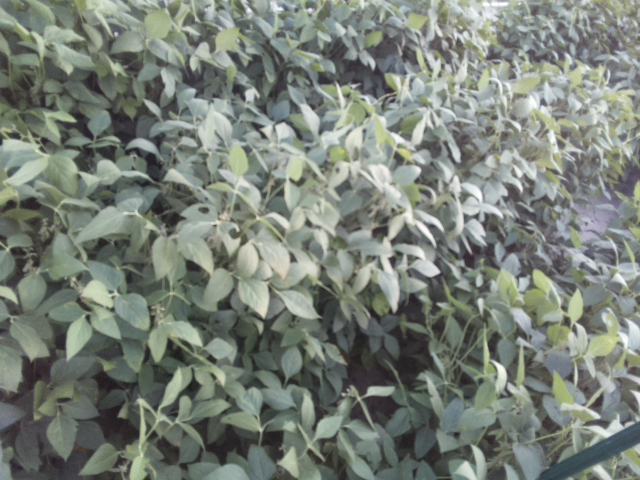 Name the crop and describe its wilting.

soybean, moderate turgor loss in upper canopy
